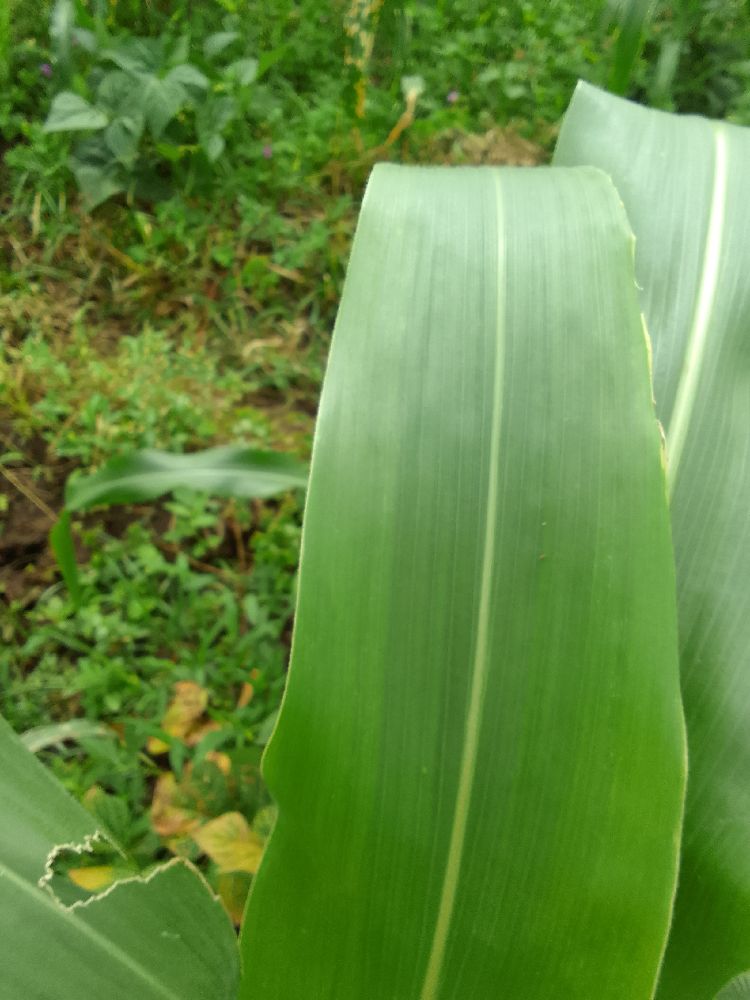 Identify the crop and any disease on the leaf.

maize, healthy
